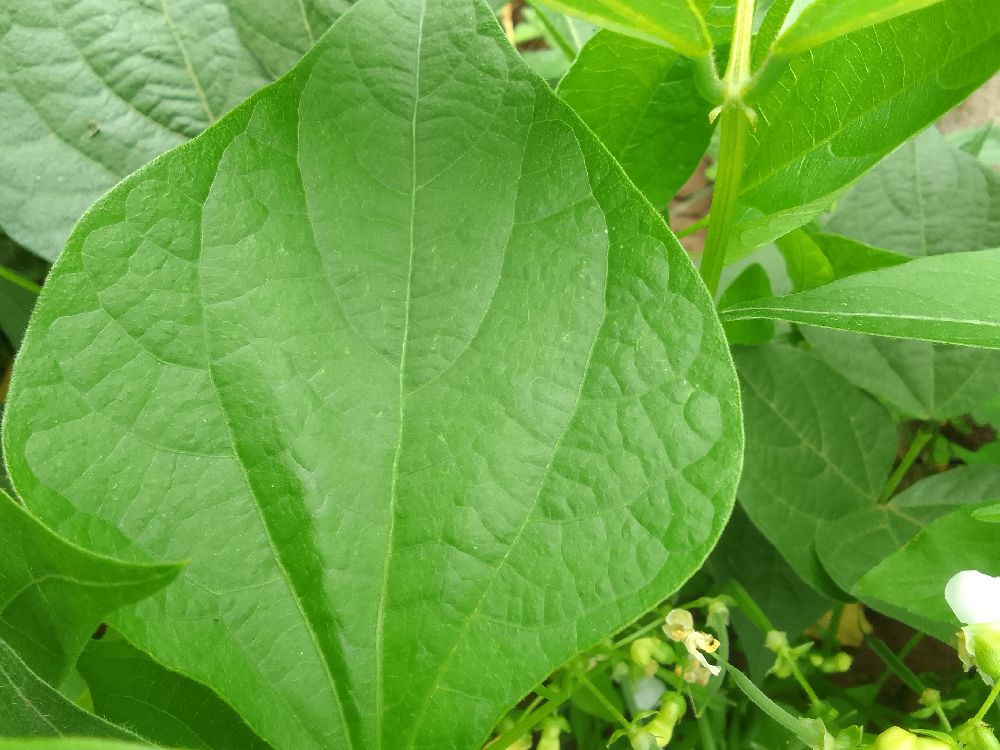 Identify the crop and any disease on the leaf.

common bean, healthy
